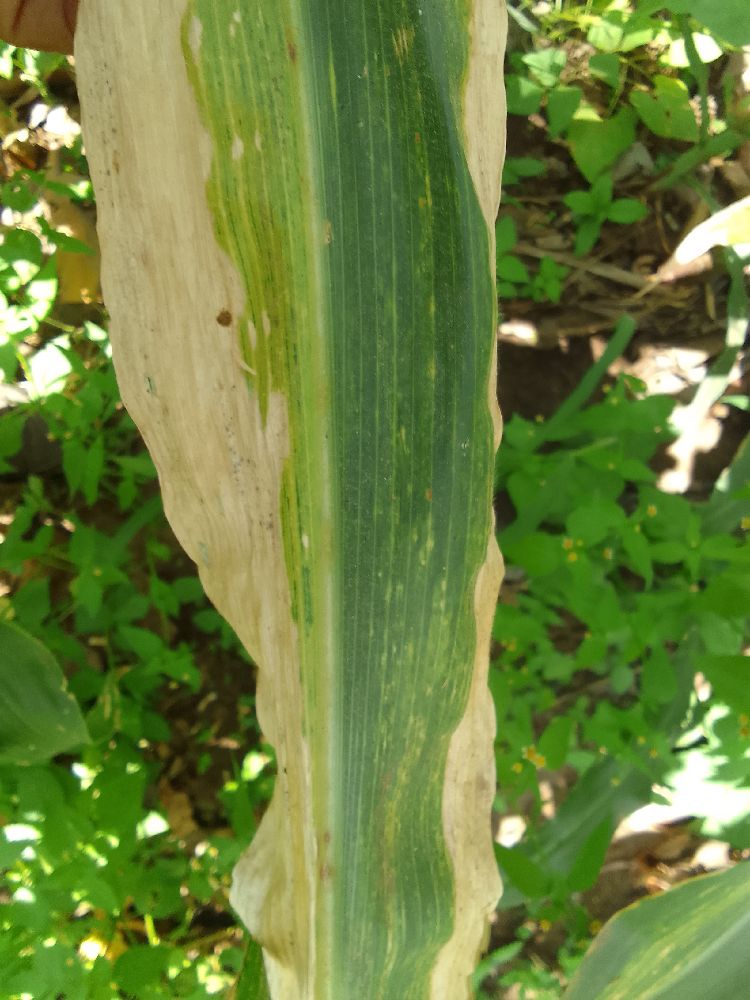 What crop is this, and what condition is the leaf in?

maize, maize lethal necrosis
